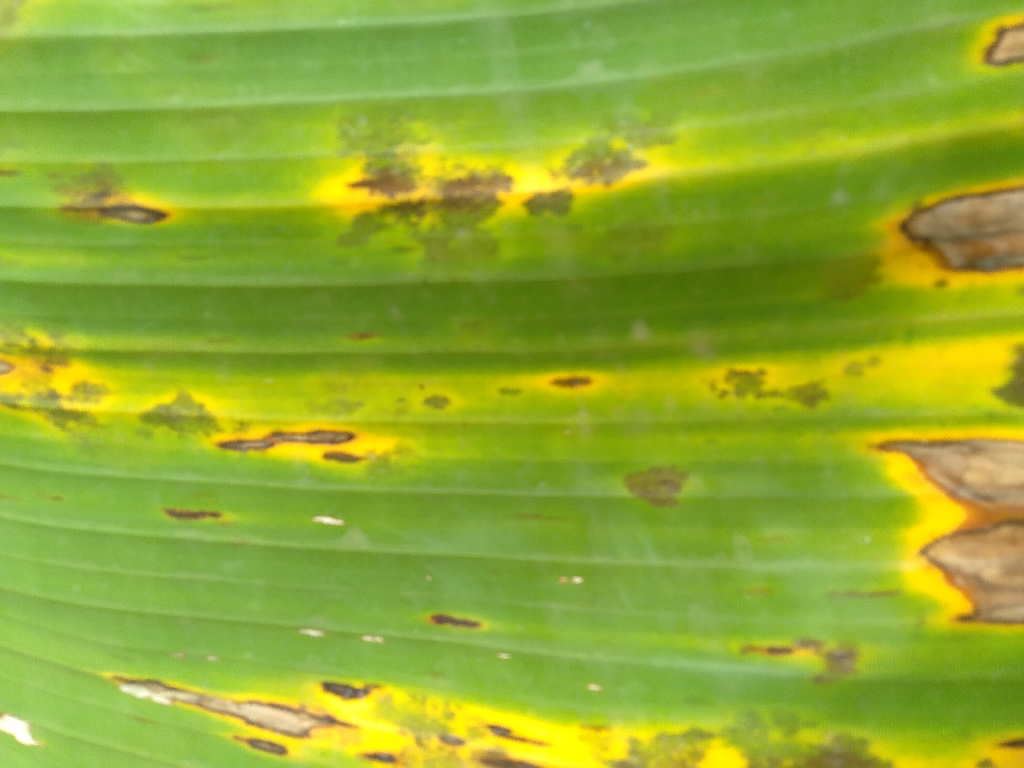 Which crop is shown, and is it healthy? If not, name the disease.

banana, black sigatoka
